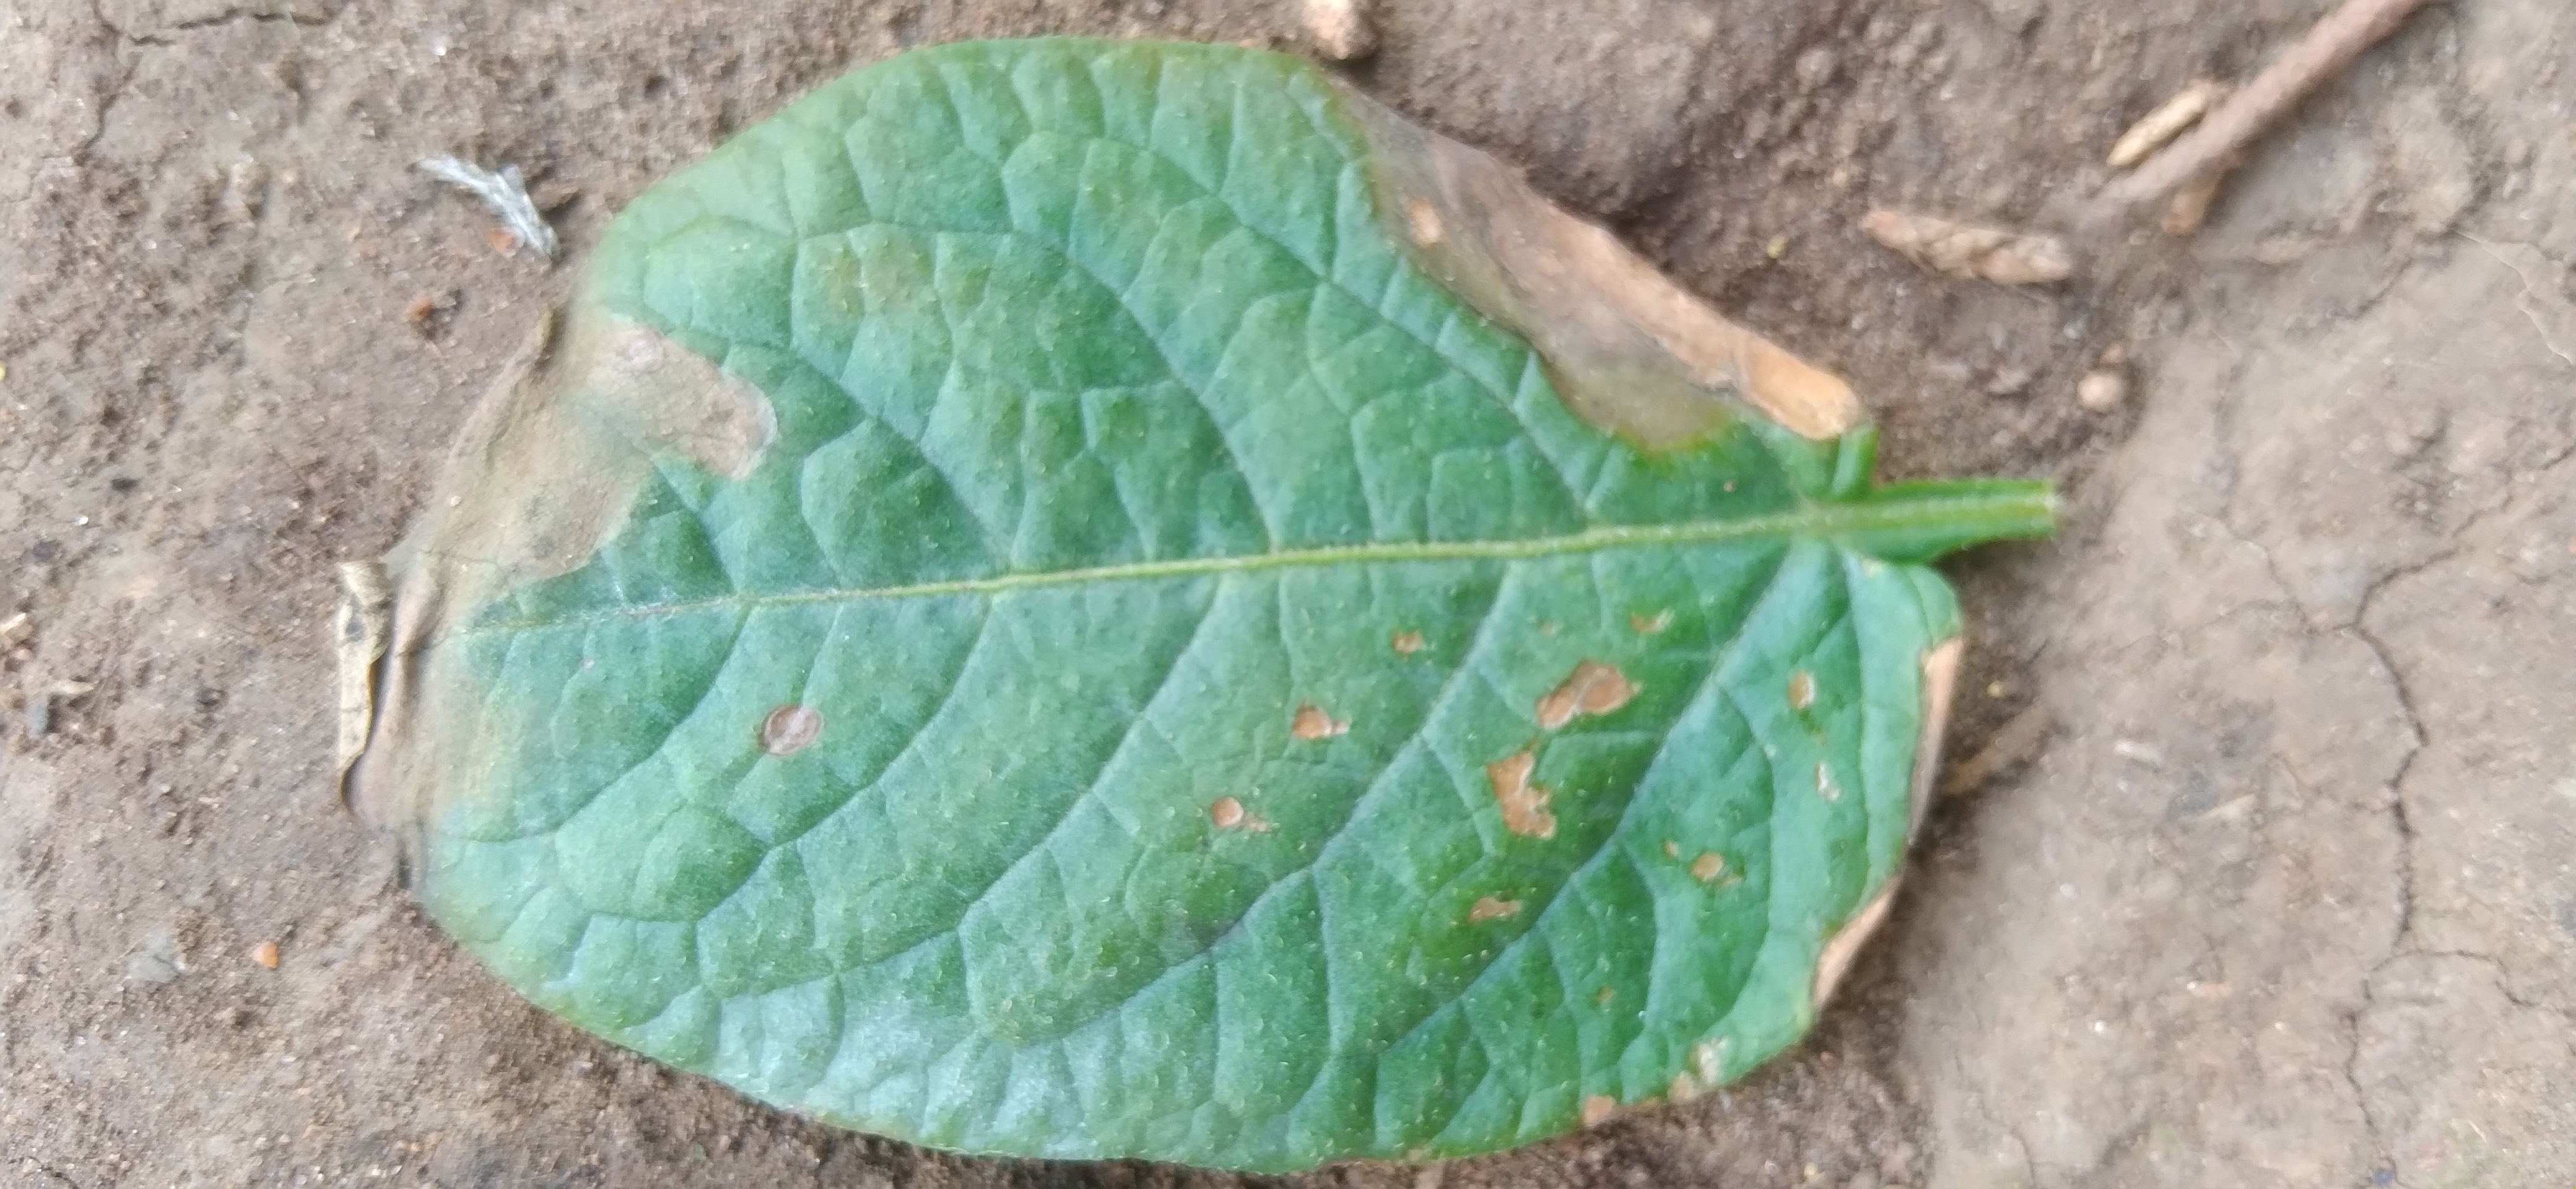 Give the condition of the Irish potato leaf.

early blight
